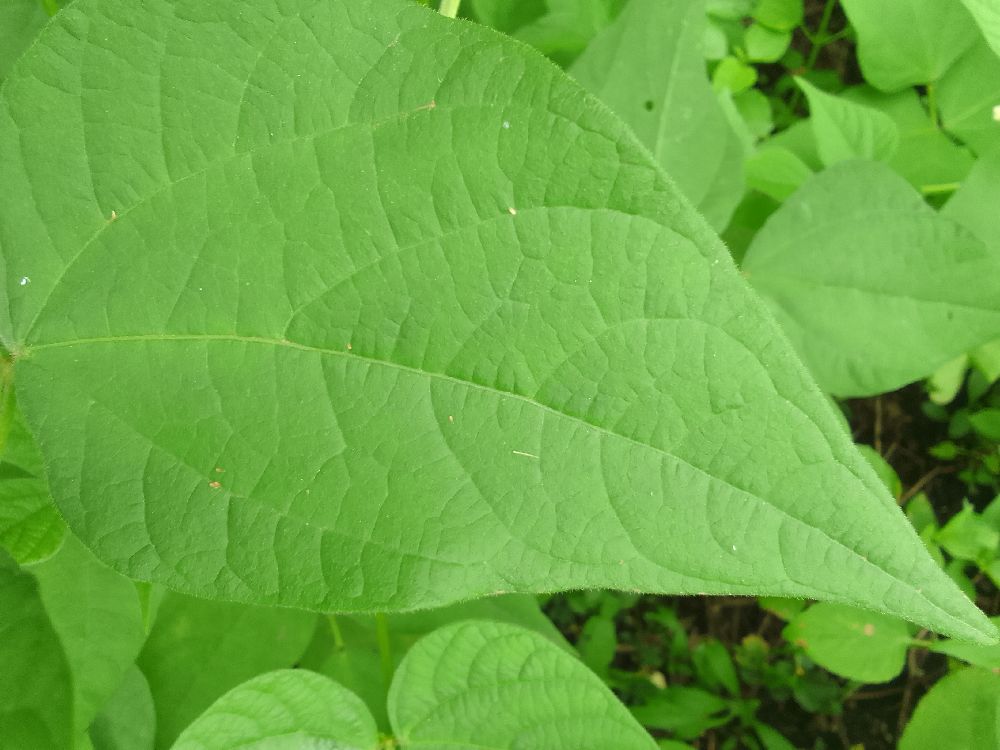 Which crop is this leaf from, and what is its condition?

common bean, healthy
